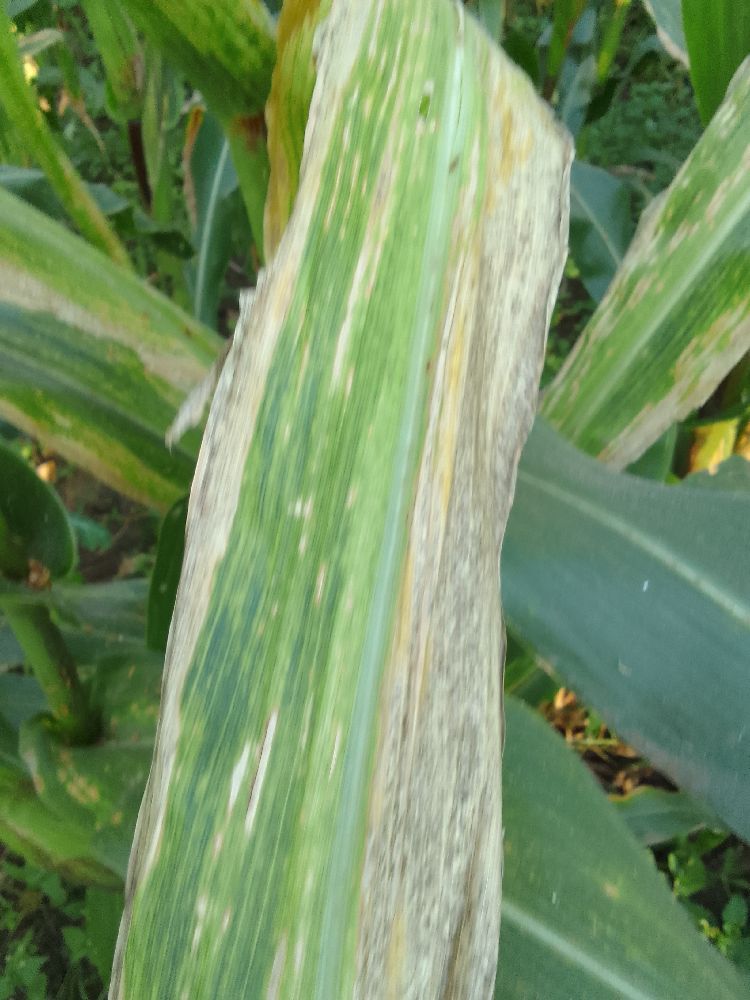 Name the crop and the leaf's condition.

maize, maize lethal necrosis
